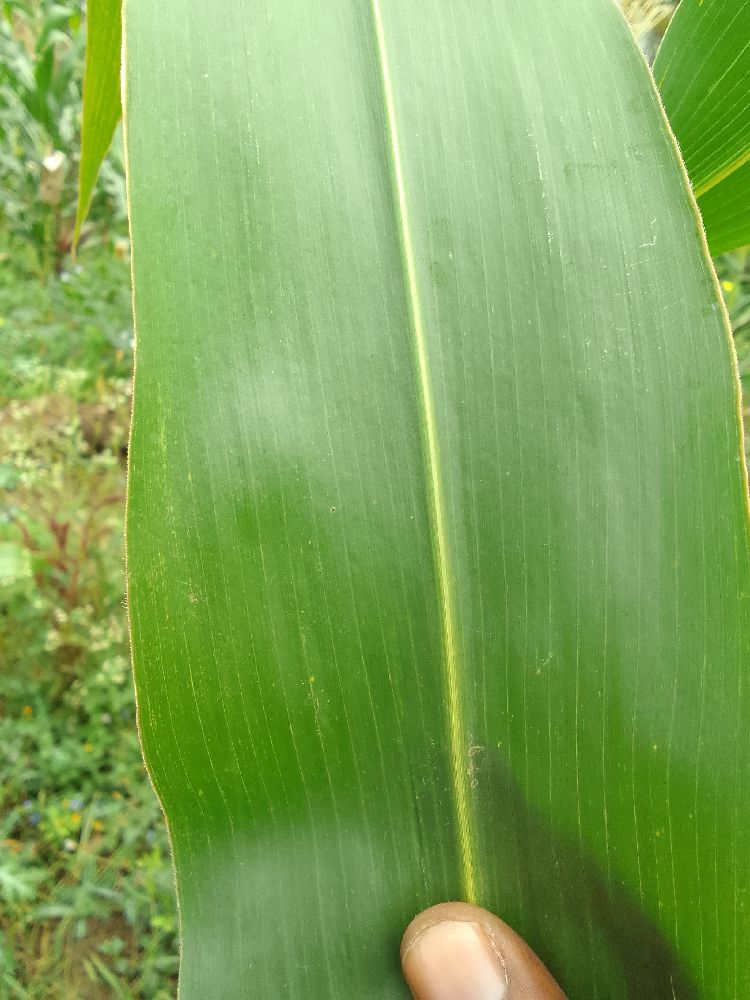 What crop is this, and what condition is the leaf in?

maize, healthy
